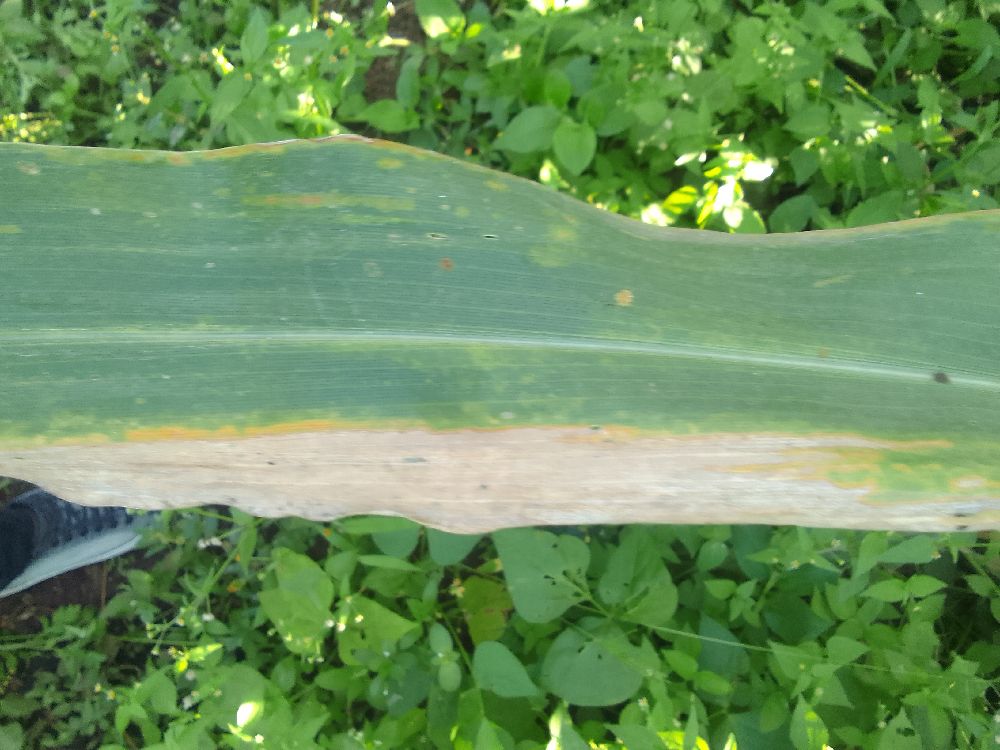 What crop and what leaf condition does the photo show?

maize, maize lethal necrosis
